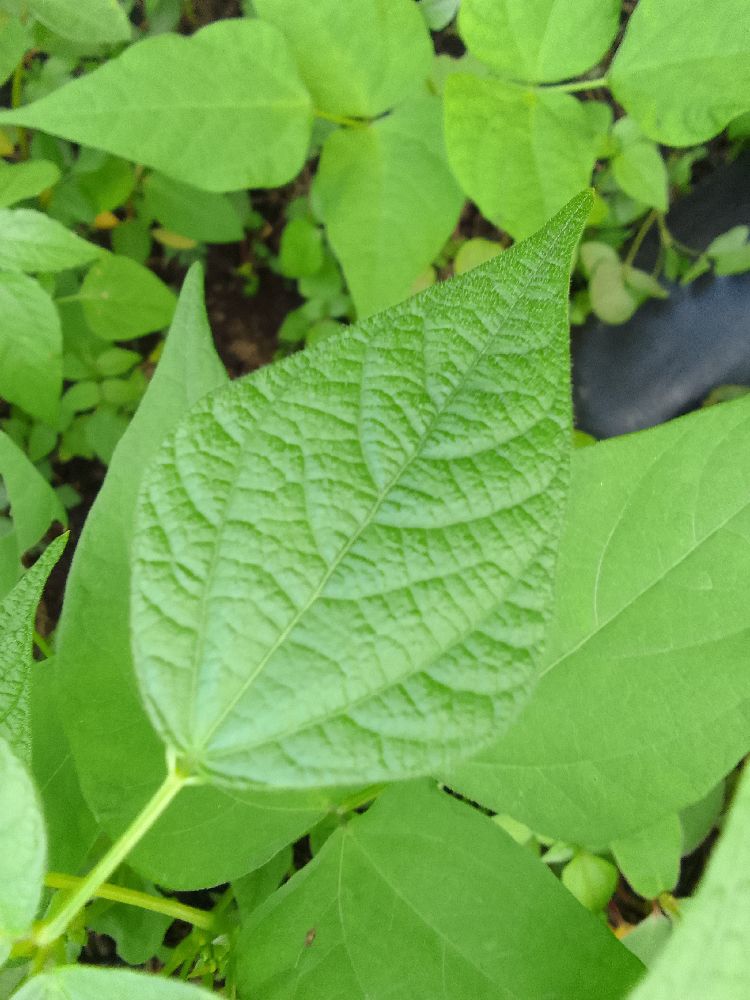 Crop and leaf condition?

common bean, healthy
